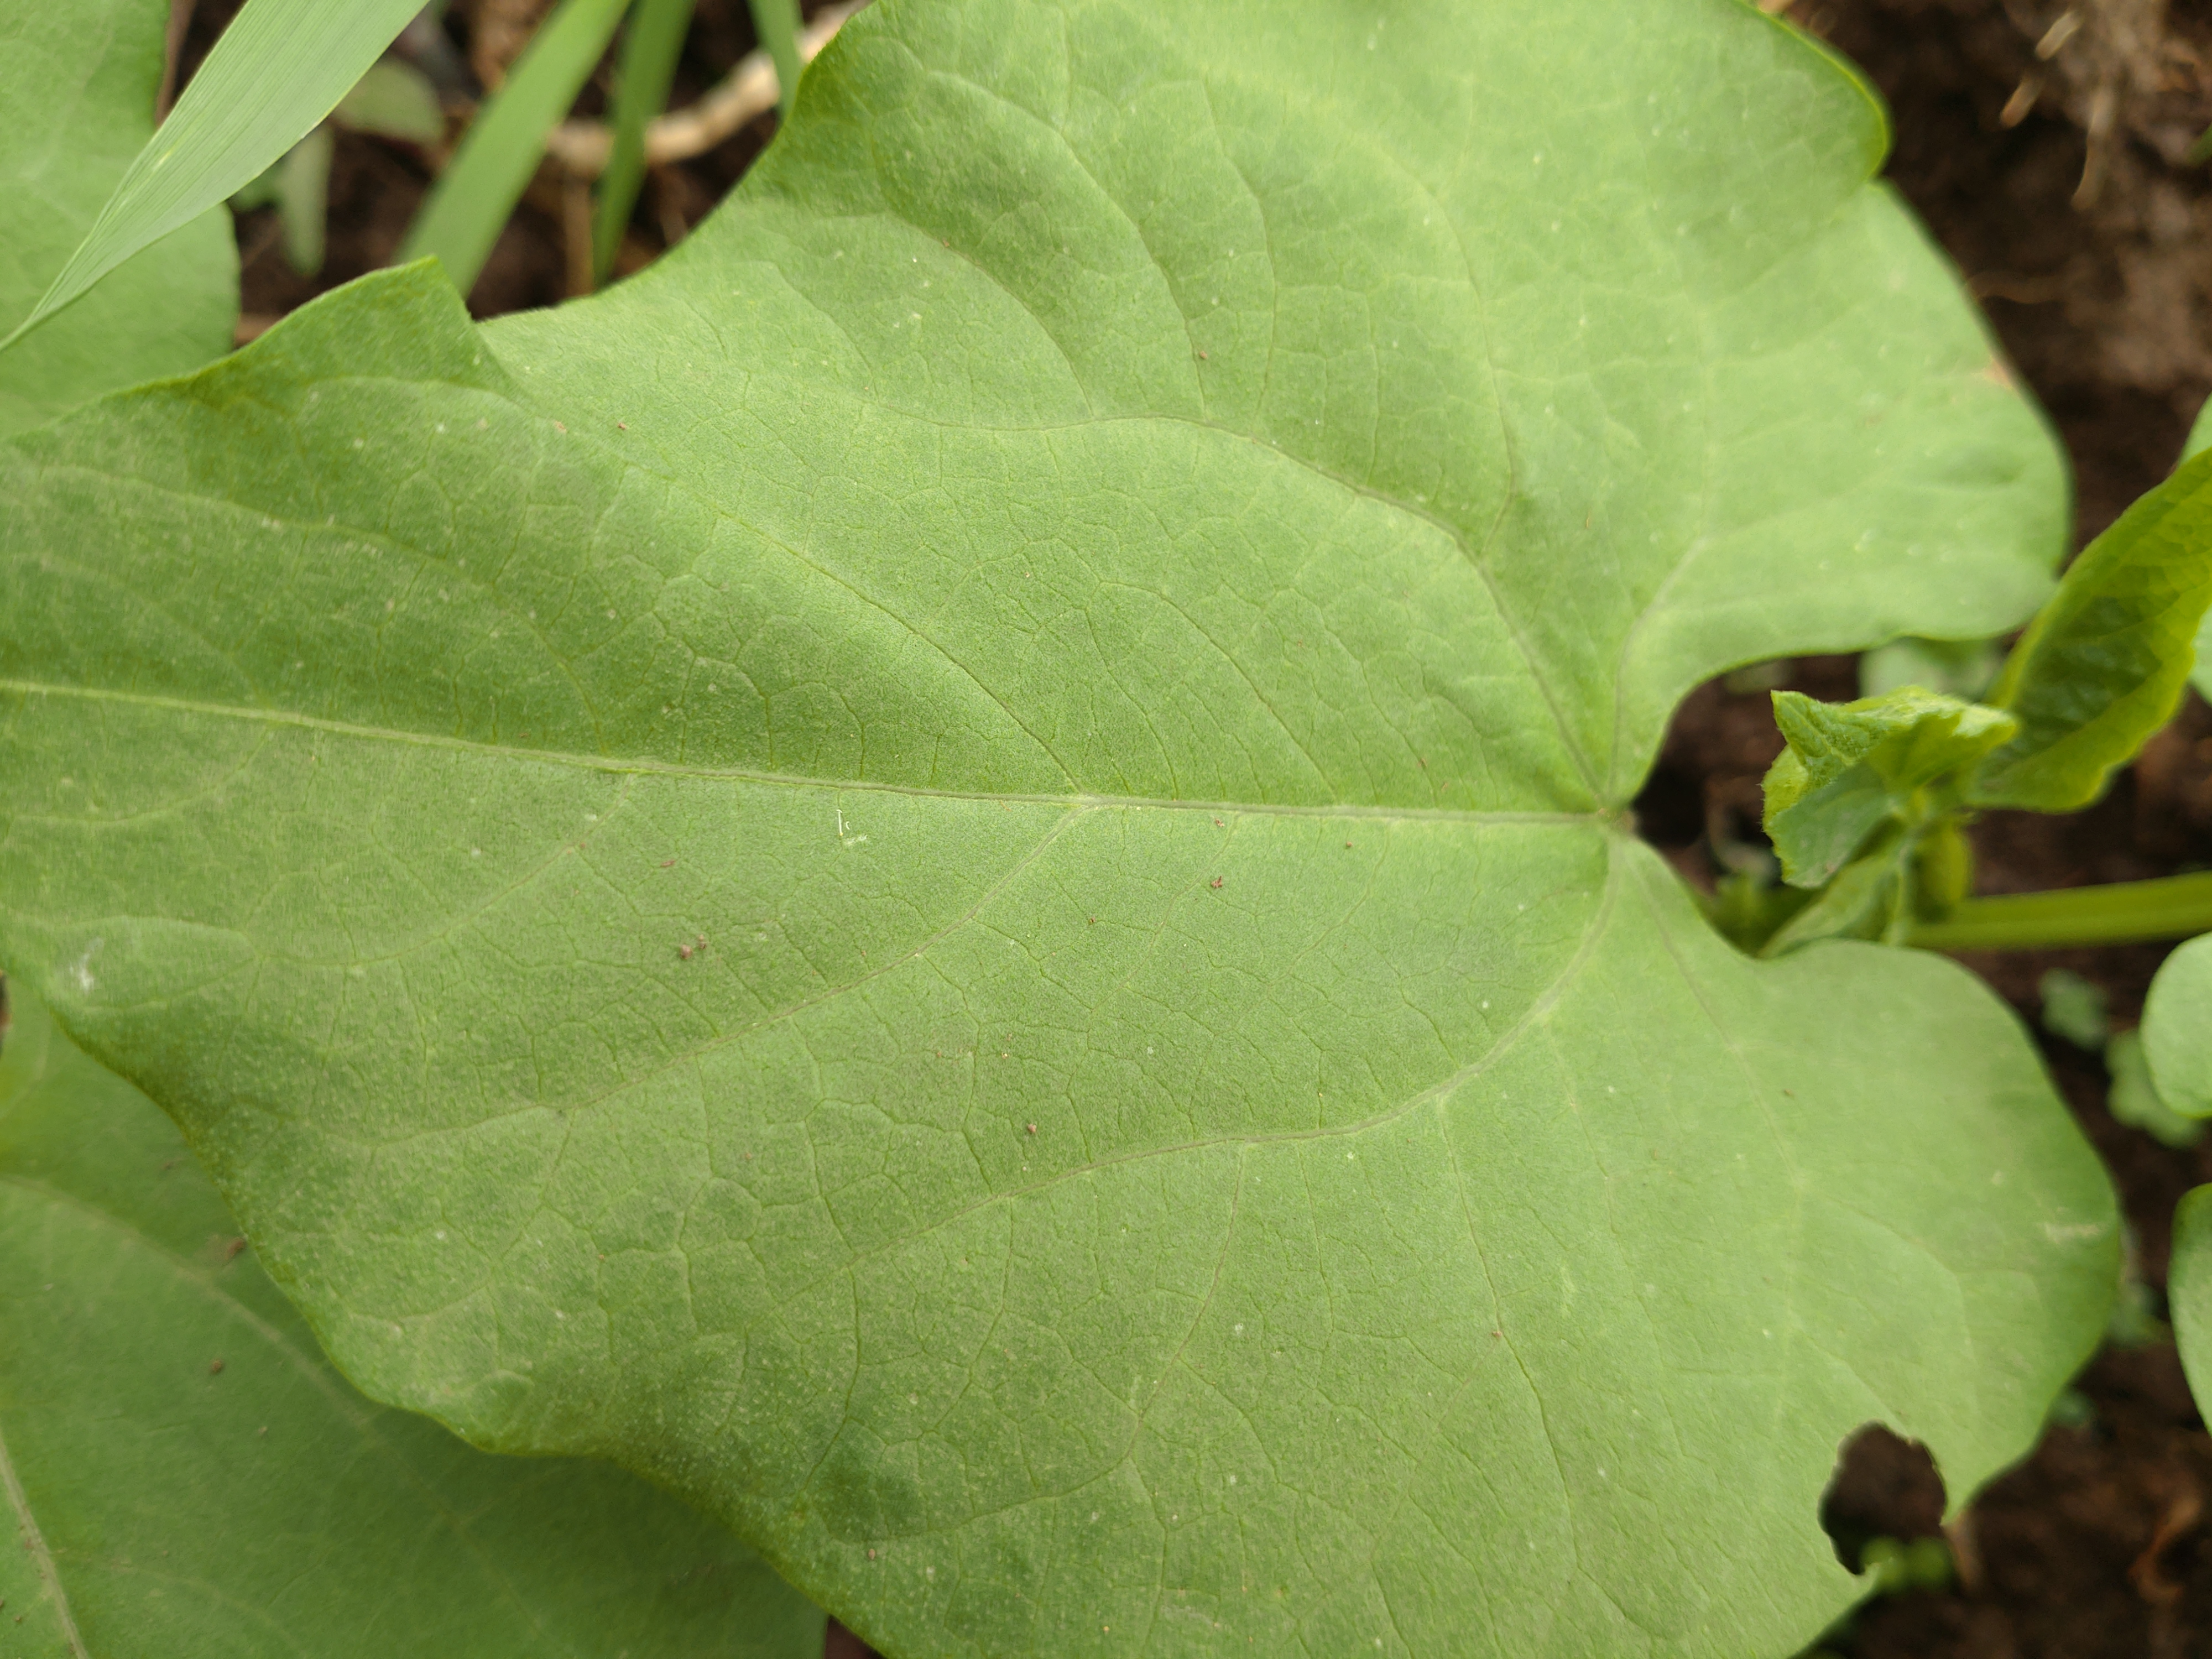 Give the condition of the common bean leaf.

healthy
